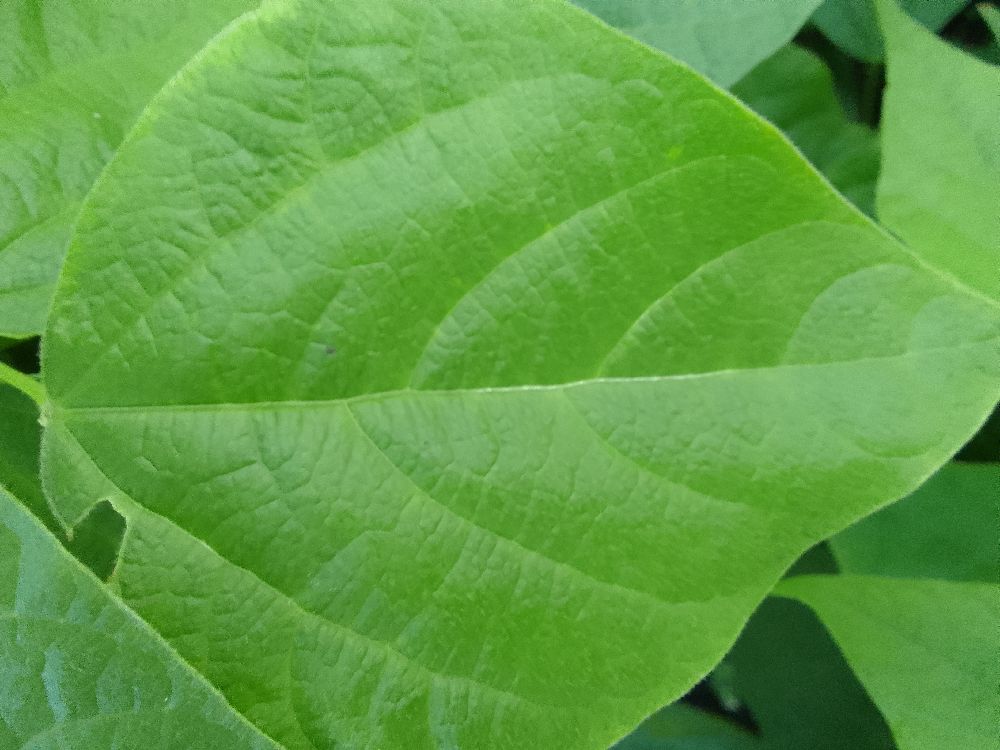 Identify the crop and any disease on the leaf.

common bean, healthy
